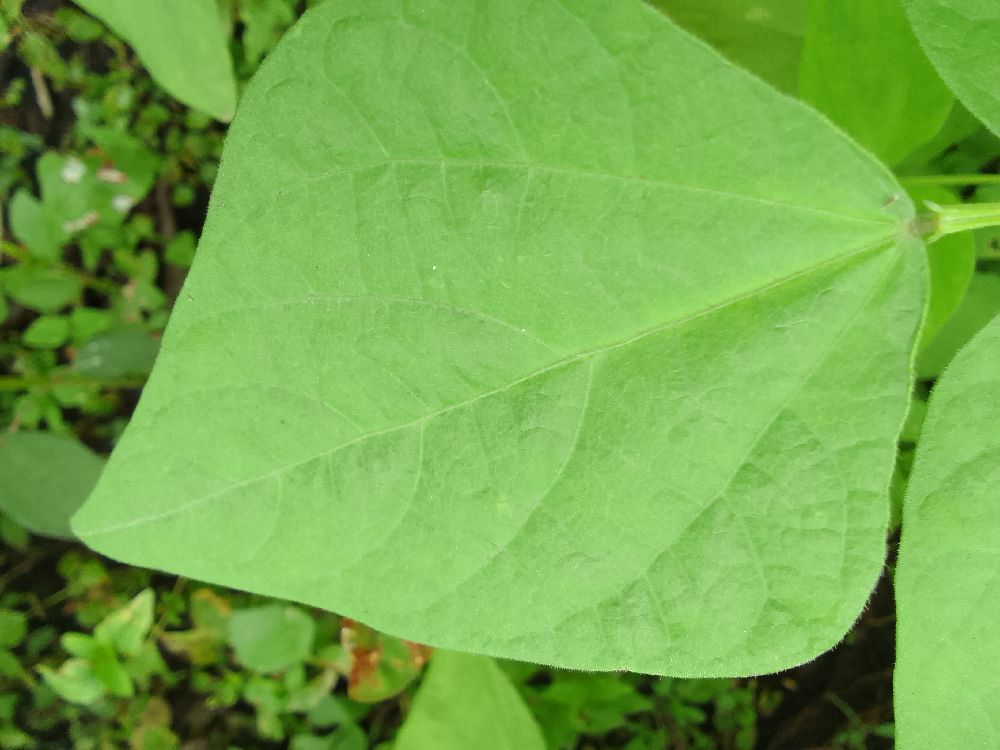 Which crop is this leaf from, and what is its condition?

common bean, healthy
